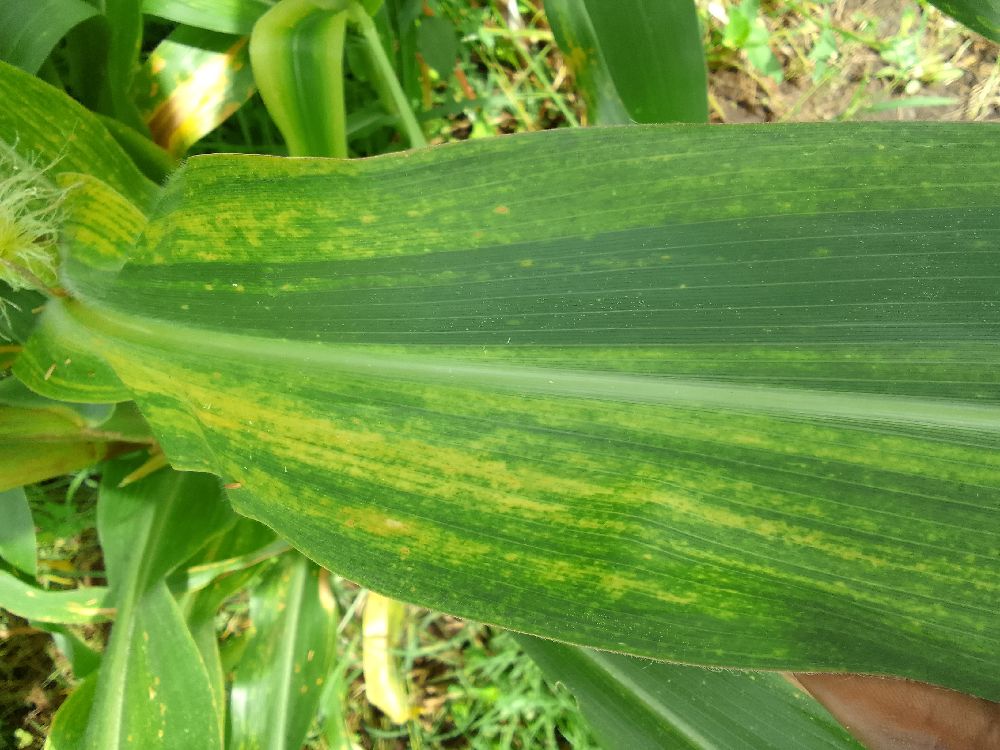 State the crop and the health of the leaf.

maize, maize lethal necrosis
